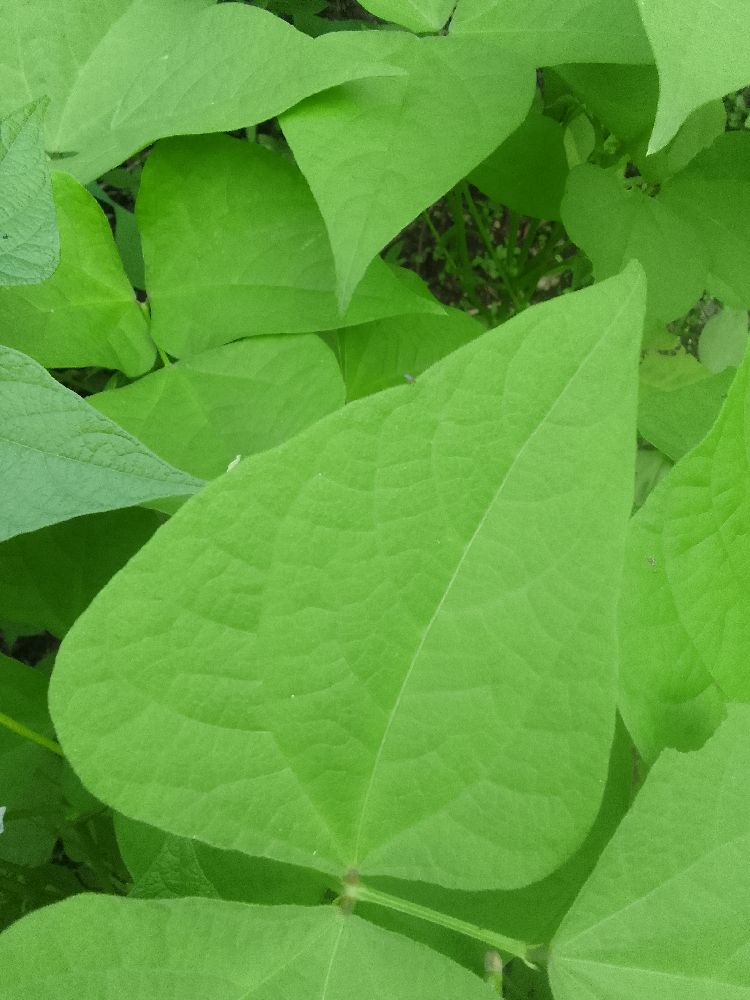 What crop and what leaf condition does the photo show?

common bean, healthy
